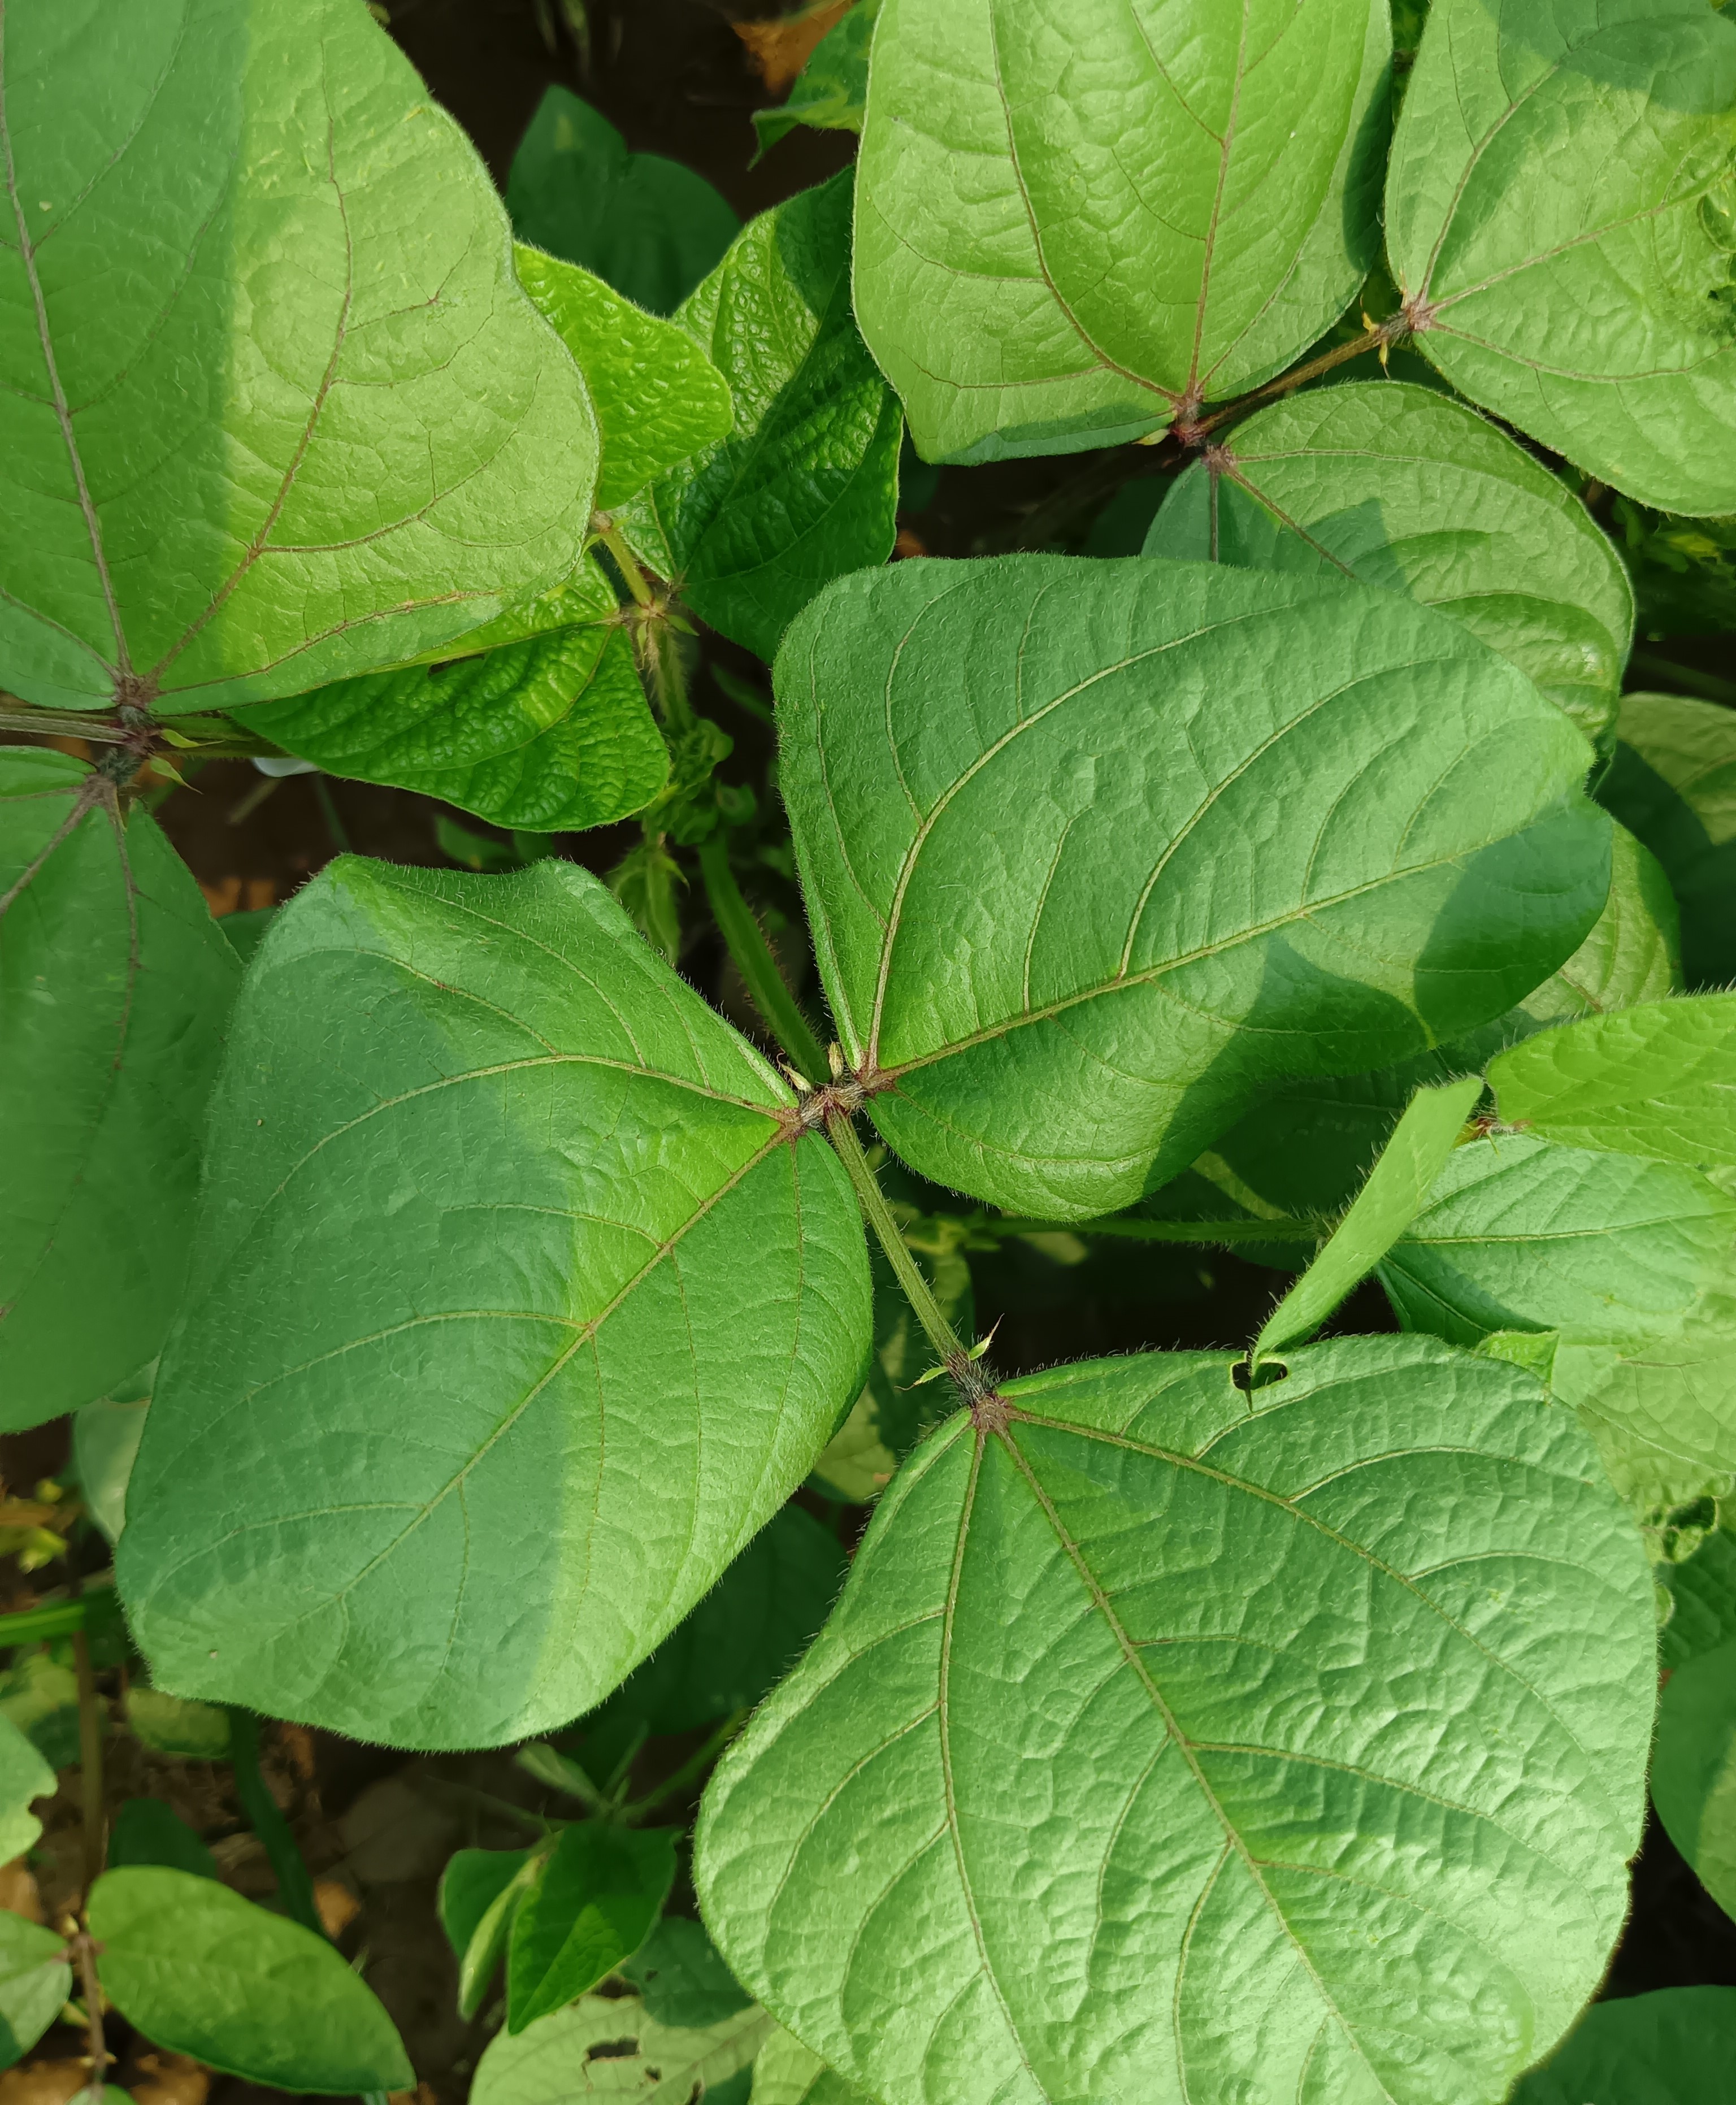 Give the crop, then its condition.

mungbean, healthy
